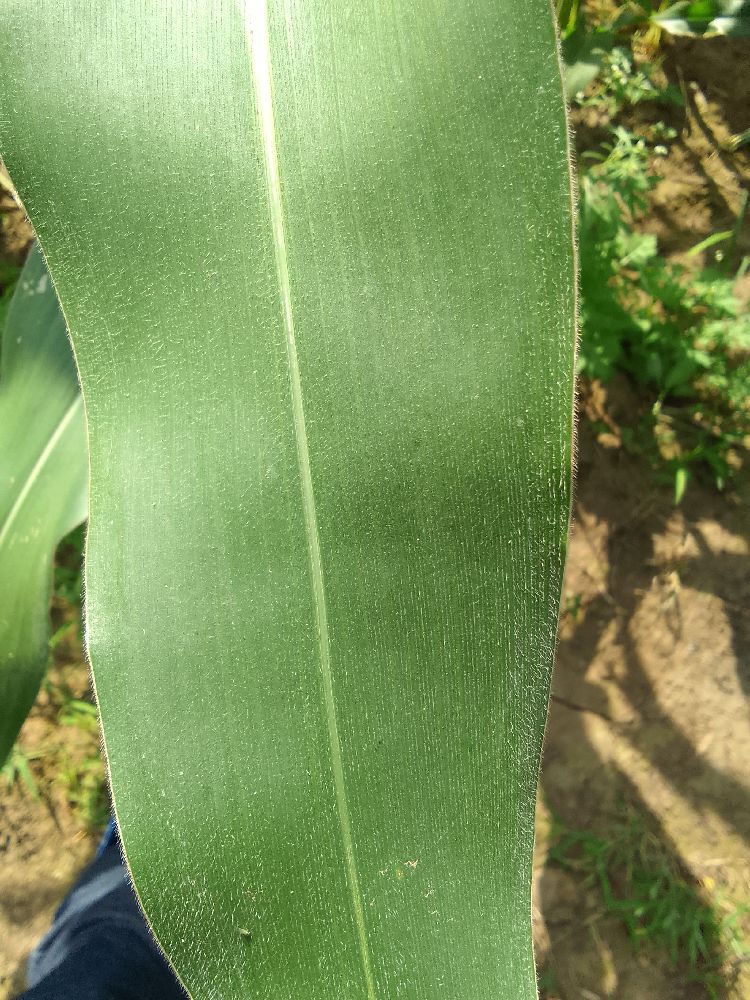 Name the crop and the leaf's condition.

maize, healthy
